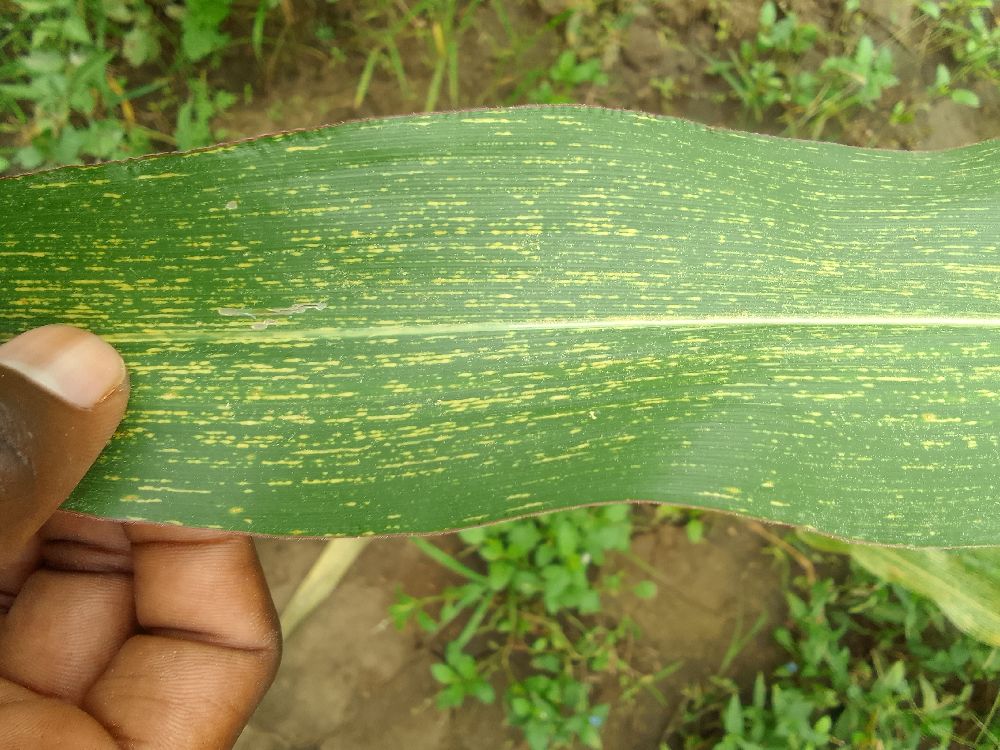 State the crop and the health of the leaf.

maize, maize streak virus
